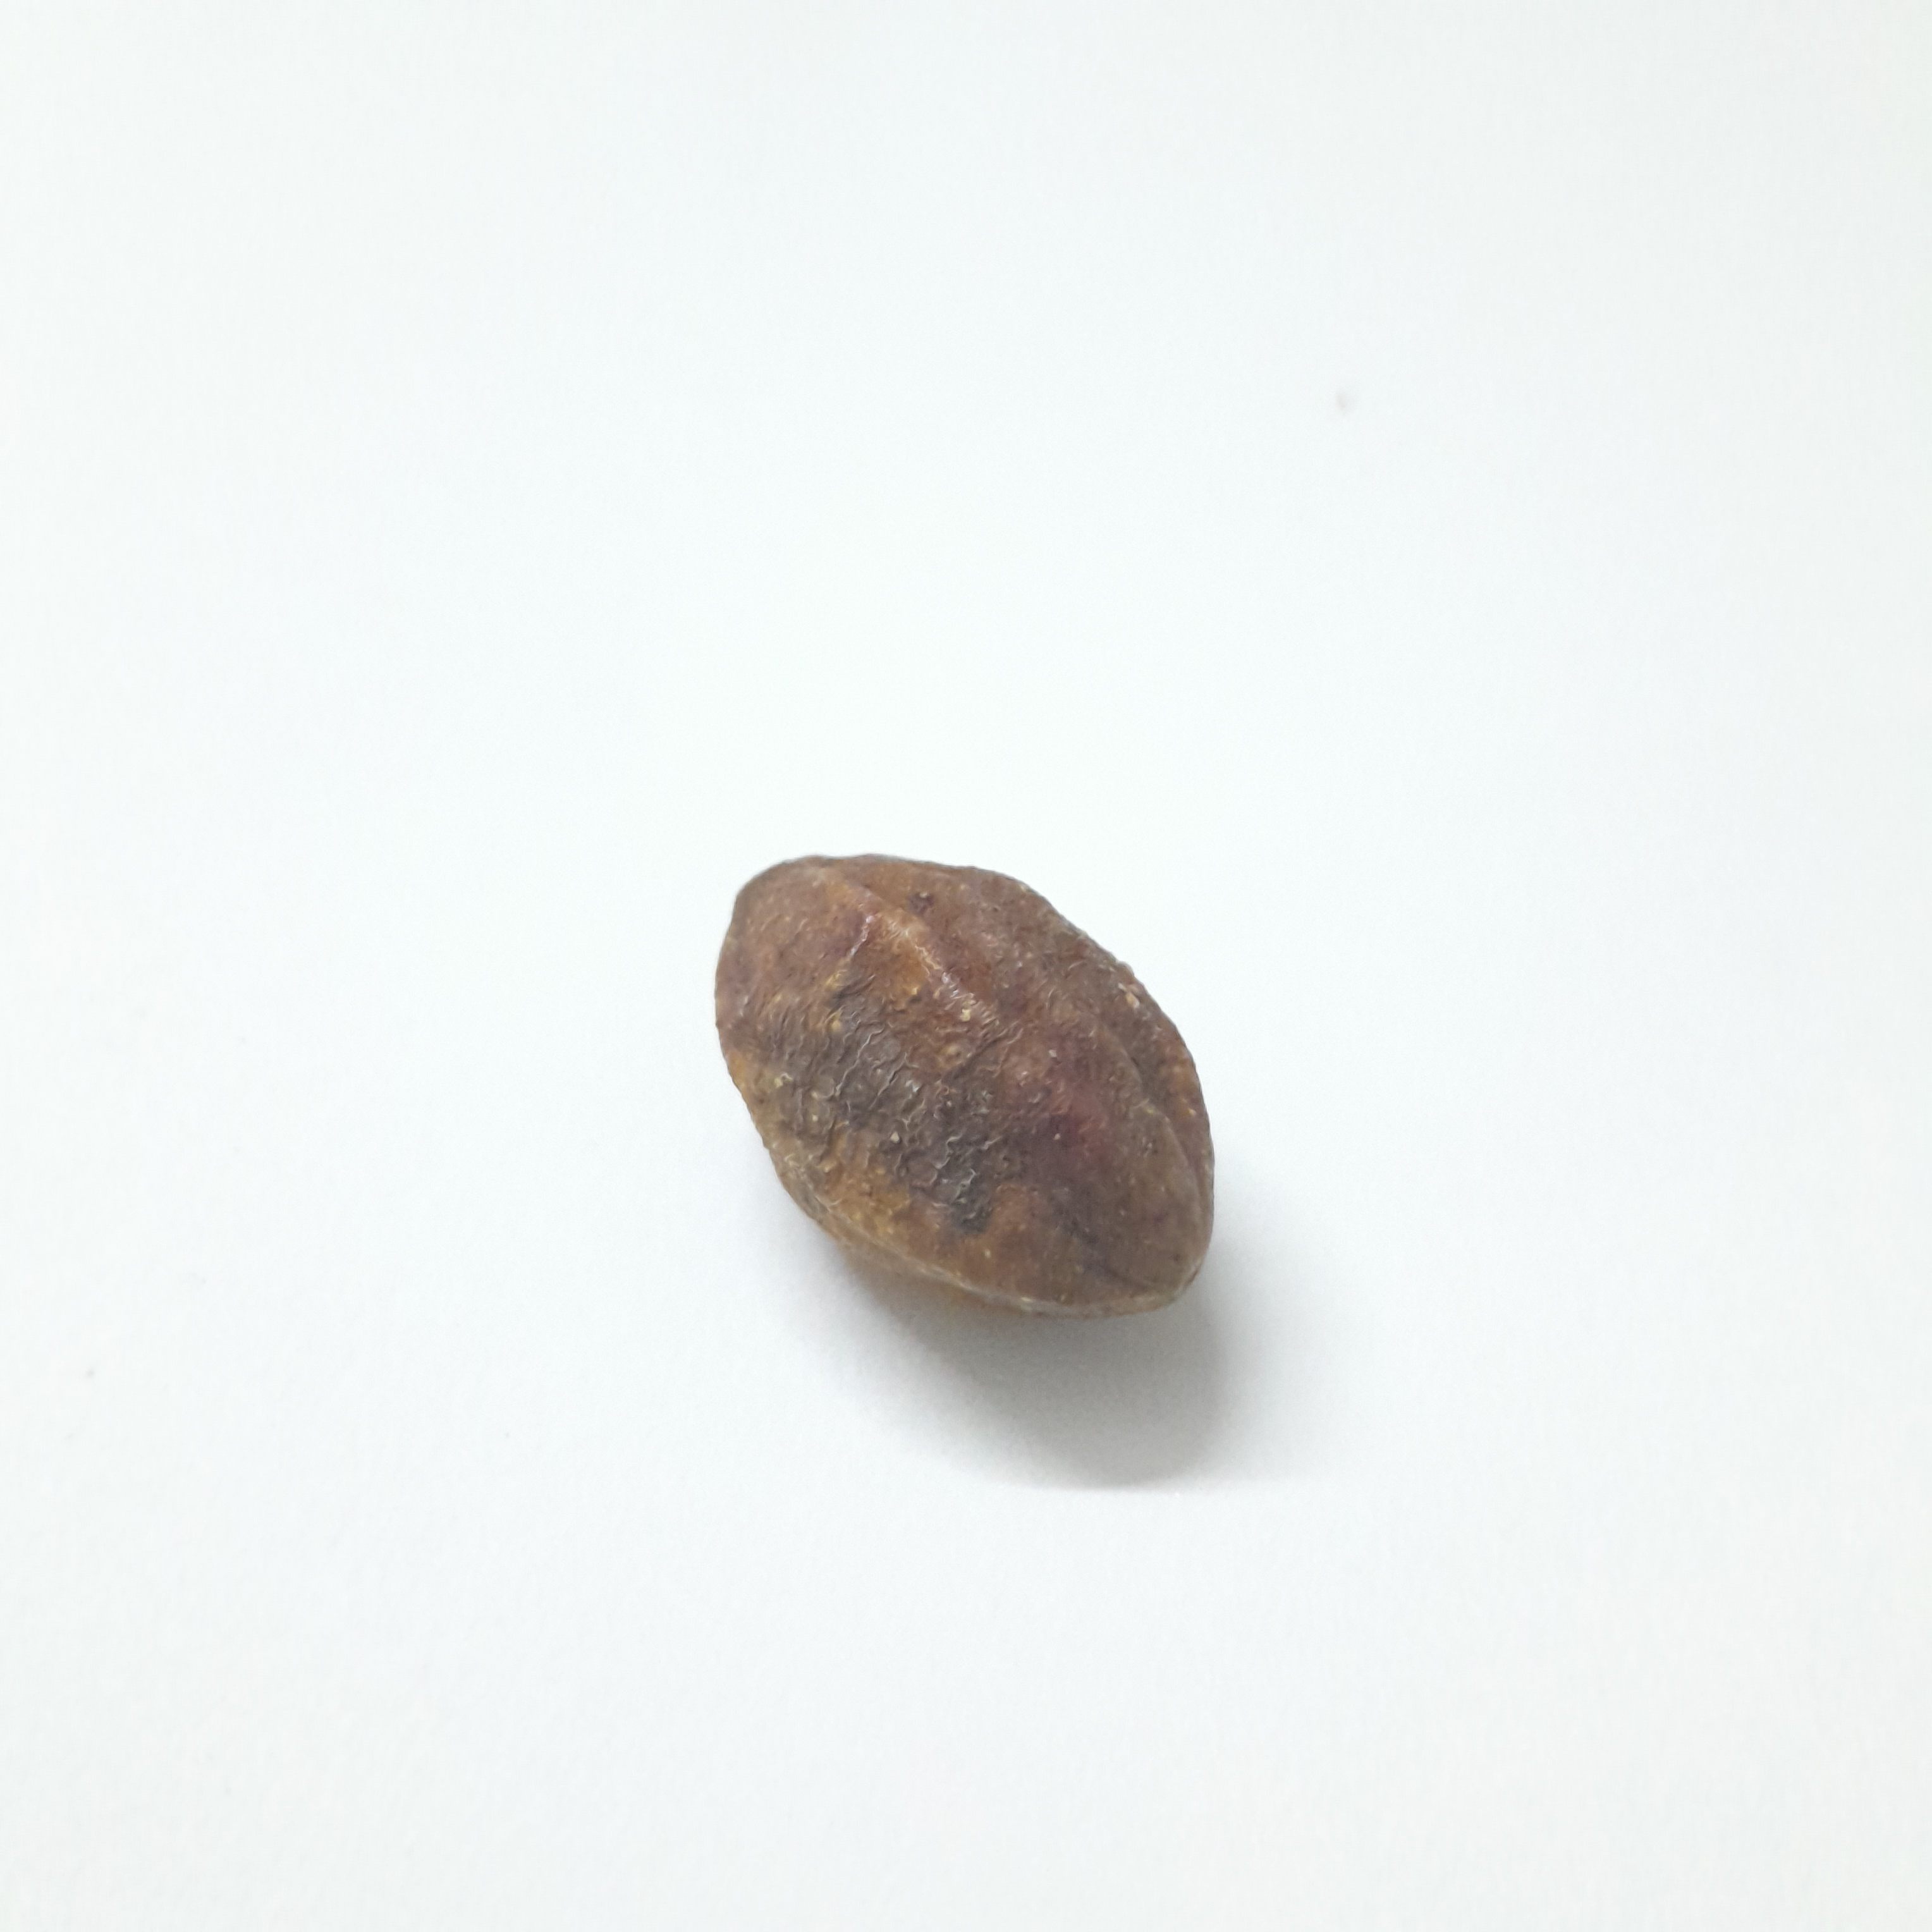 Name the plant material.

hirdaa
